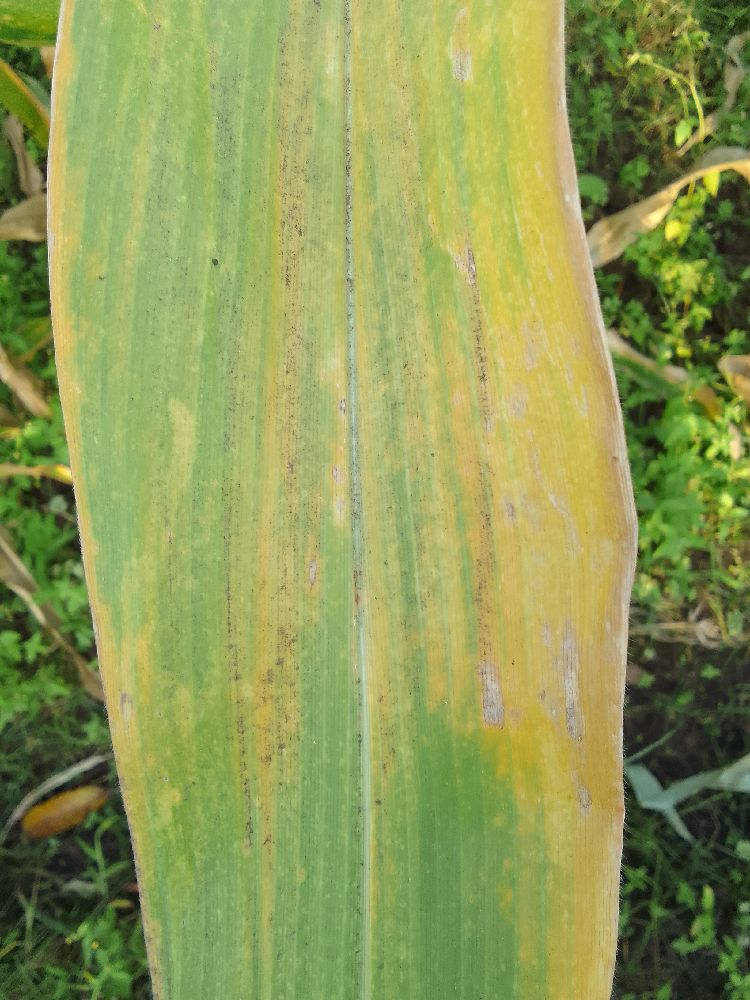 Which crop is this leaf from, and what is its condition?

maize, maize lethal necrosis
